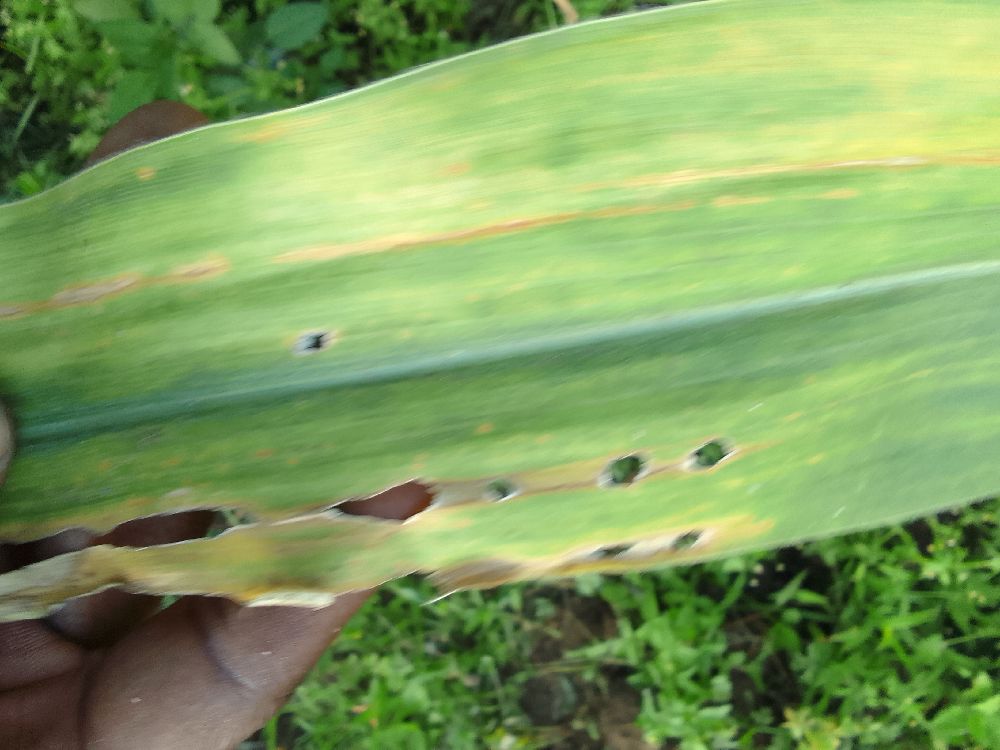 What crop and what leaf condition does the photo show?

maize, maize lethal necrosis
